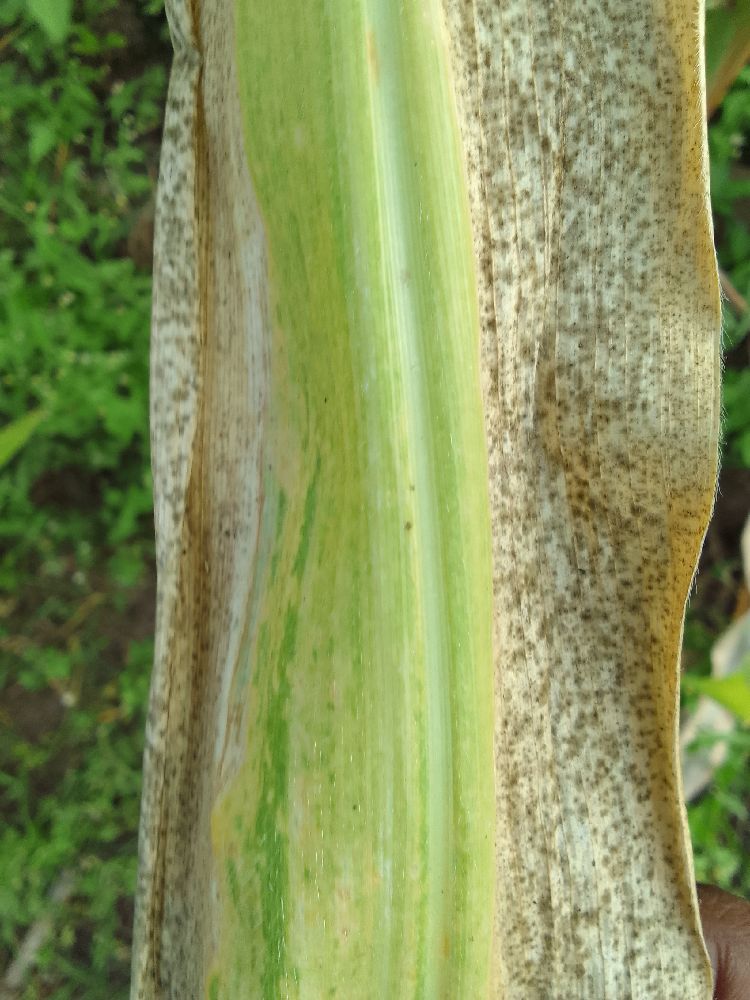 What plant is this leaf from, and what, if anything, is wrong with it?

maize, maize lethal necrosis
